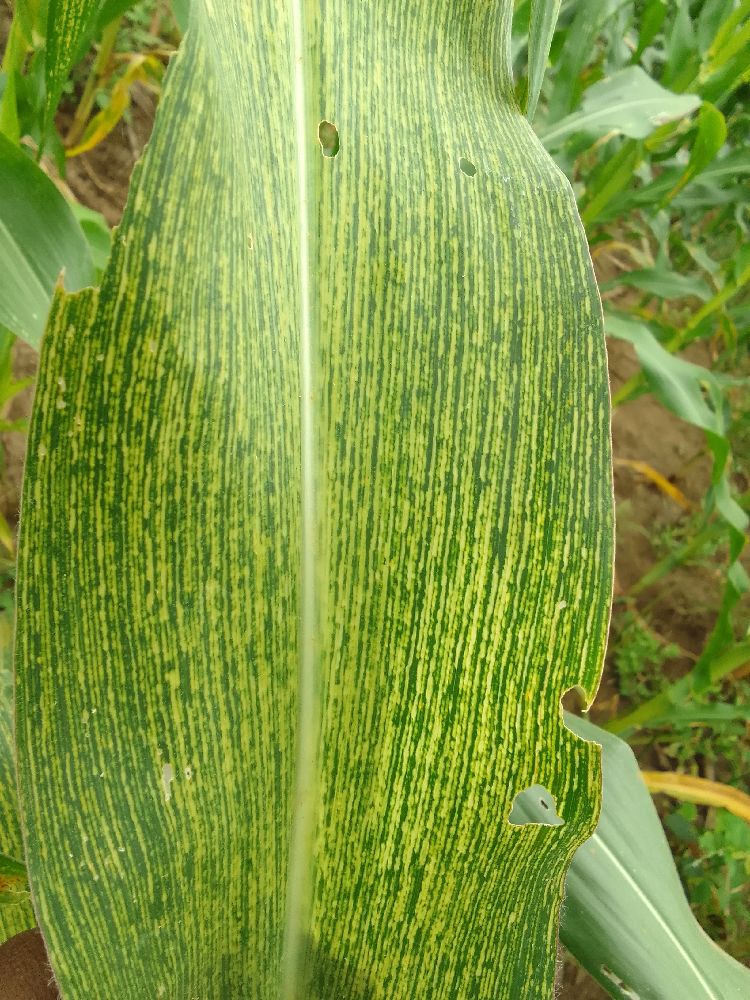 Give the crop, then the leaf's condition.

maize, maize streak virus
